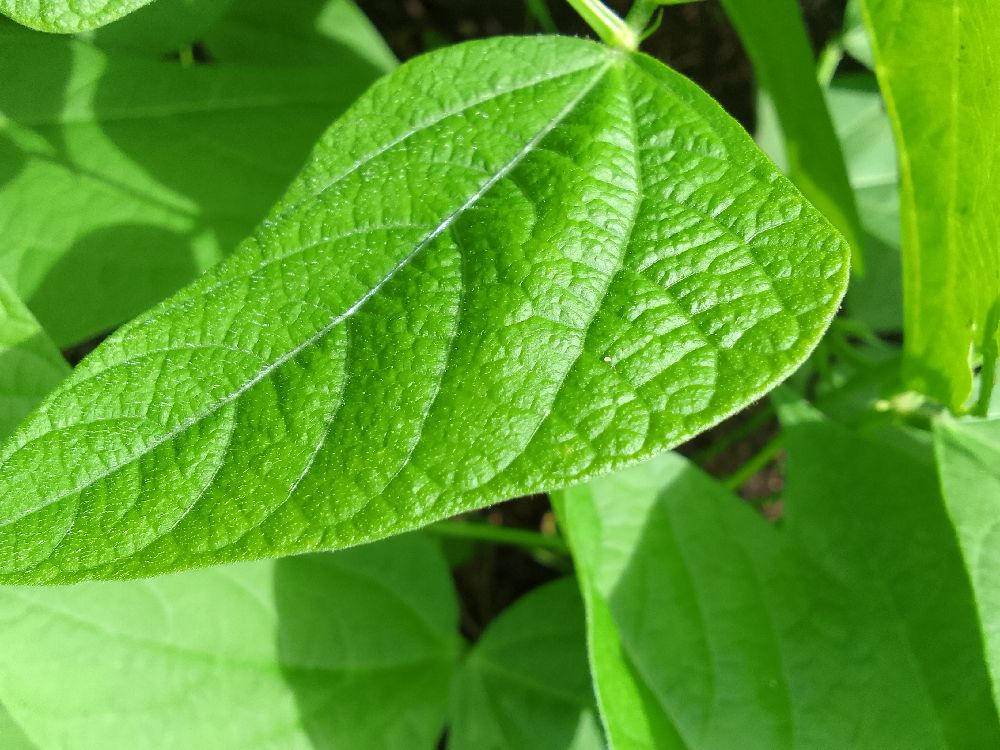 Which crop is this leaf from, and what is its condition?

common bean, healthy
